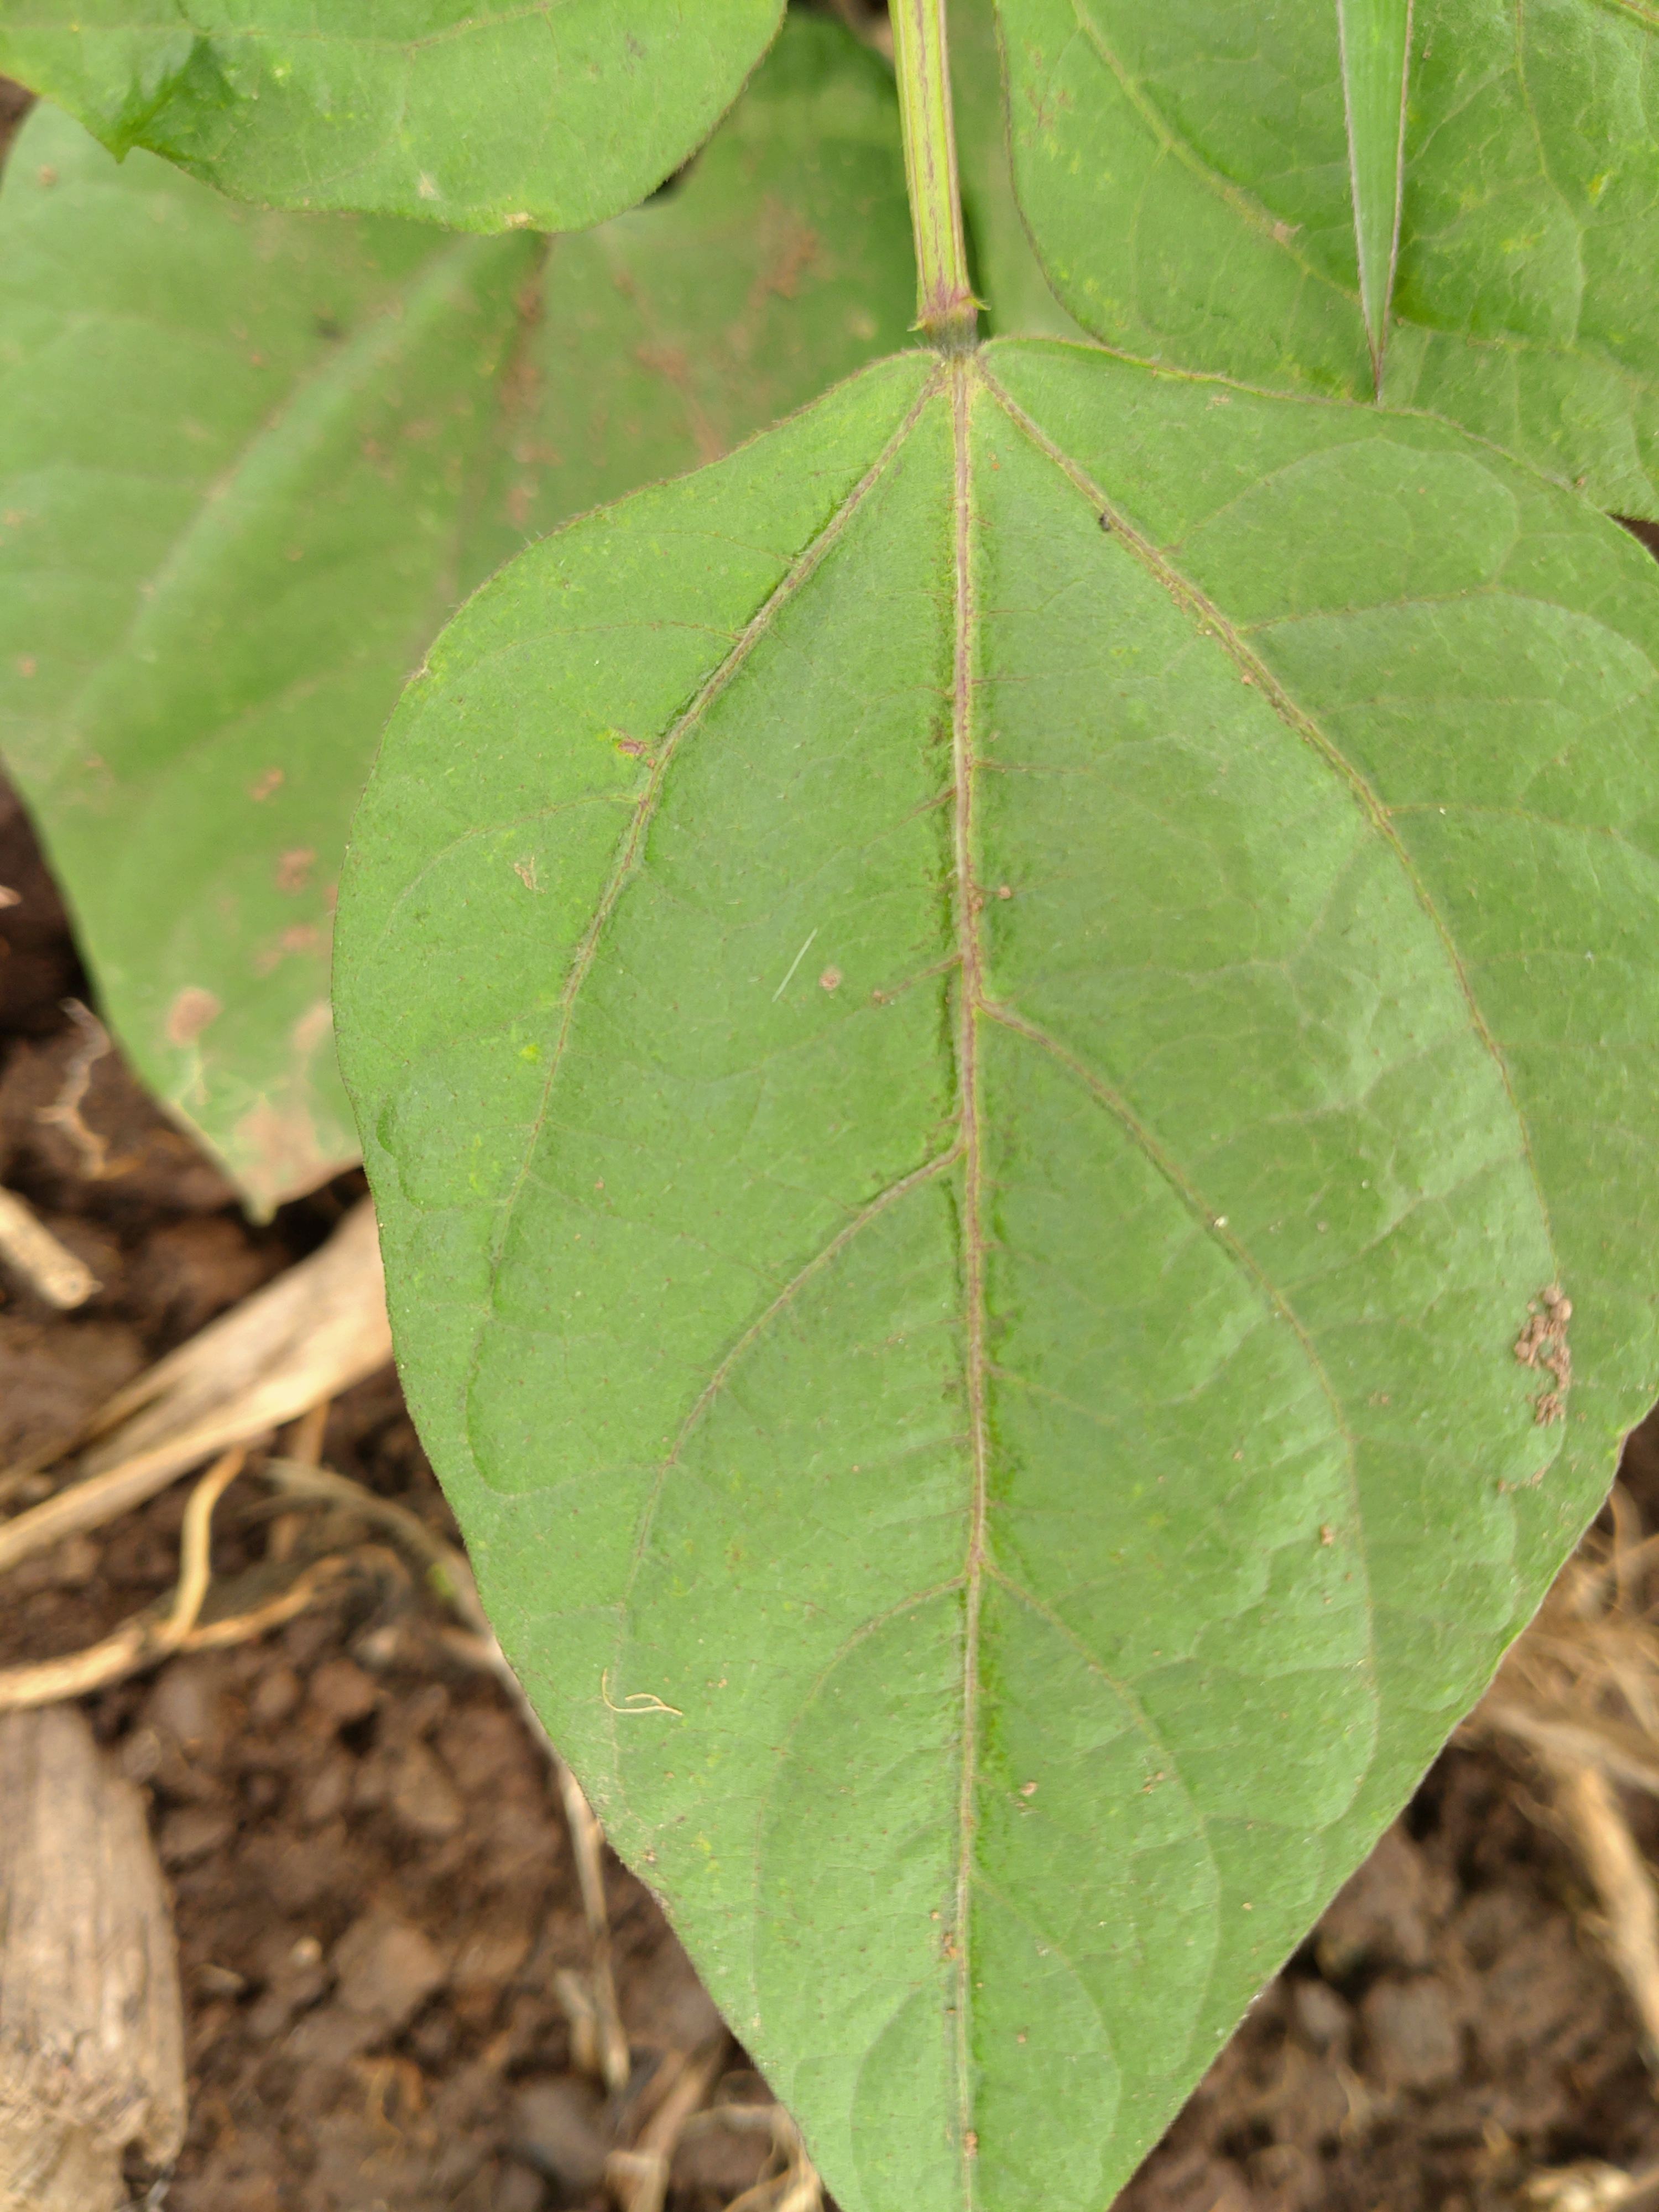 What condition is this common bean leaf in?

healthy
